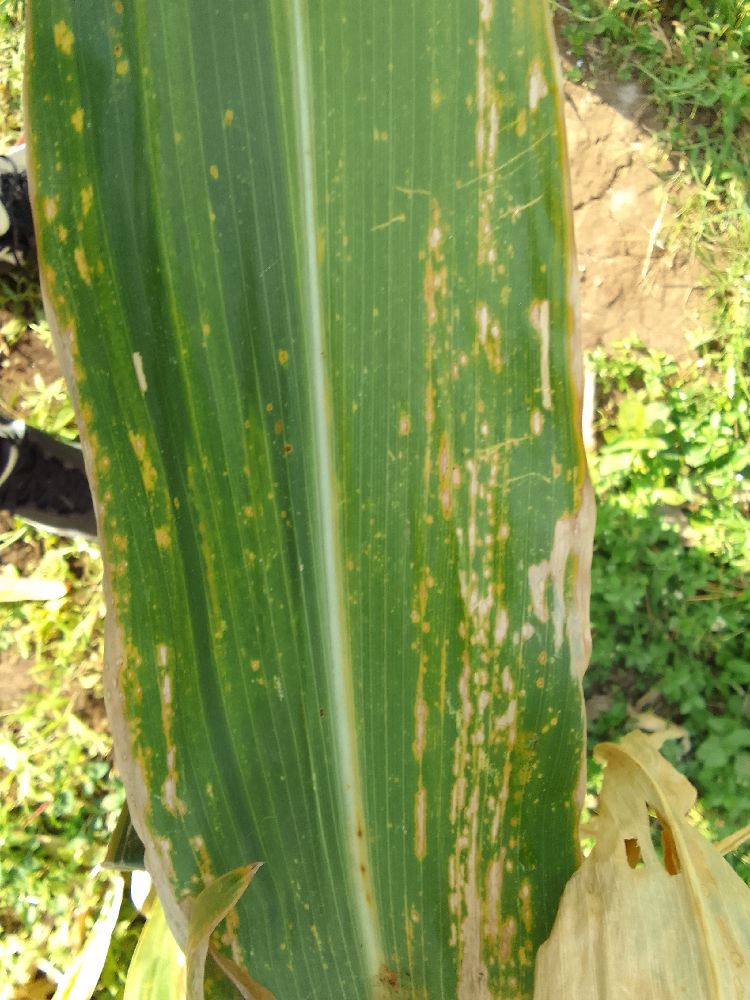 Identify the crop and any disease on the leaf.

maize, maize lethal necrosis
